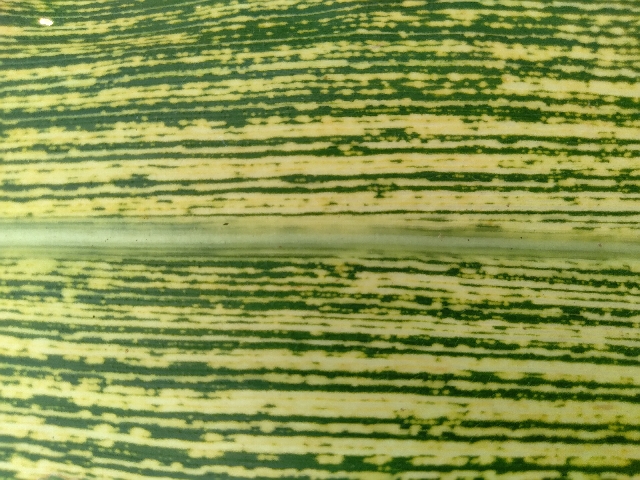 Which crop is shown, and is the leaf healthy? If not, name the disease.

maize, maize streak virus
